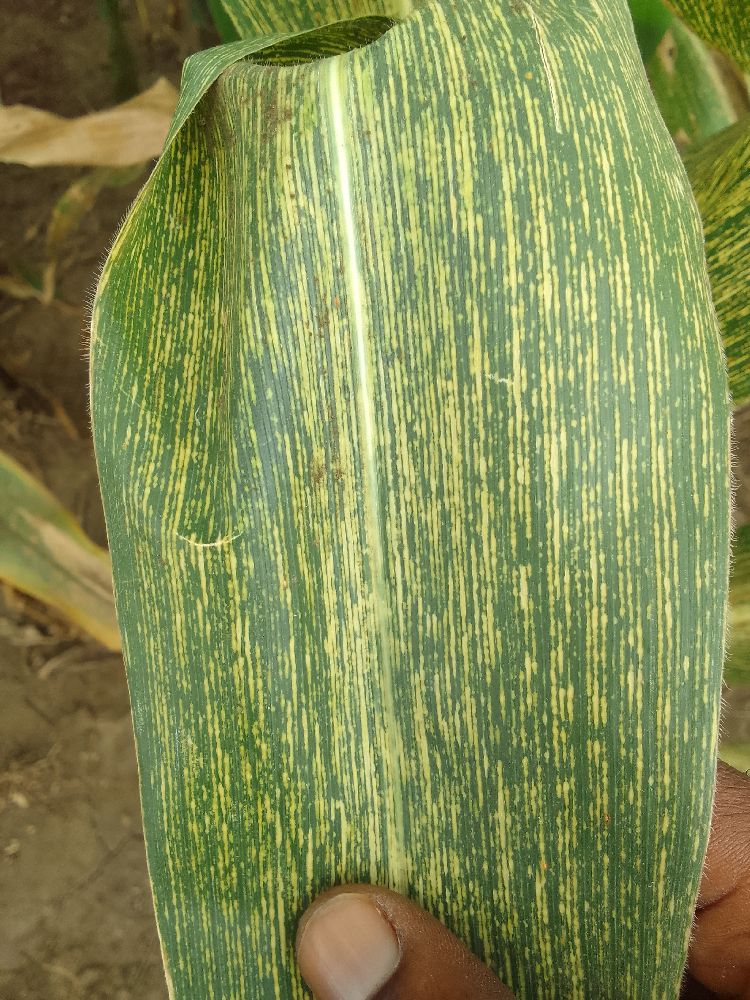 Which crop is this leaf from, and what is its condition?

maize, maize streak virus
